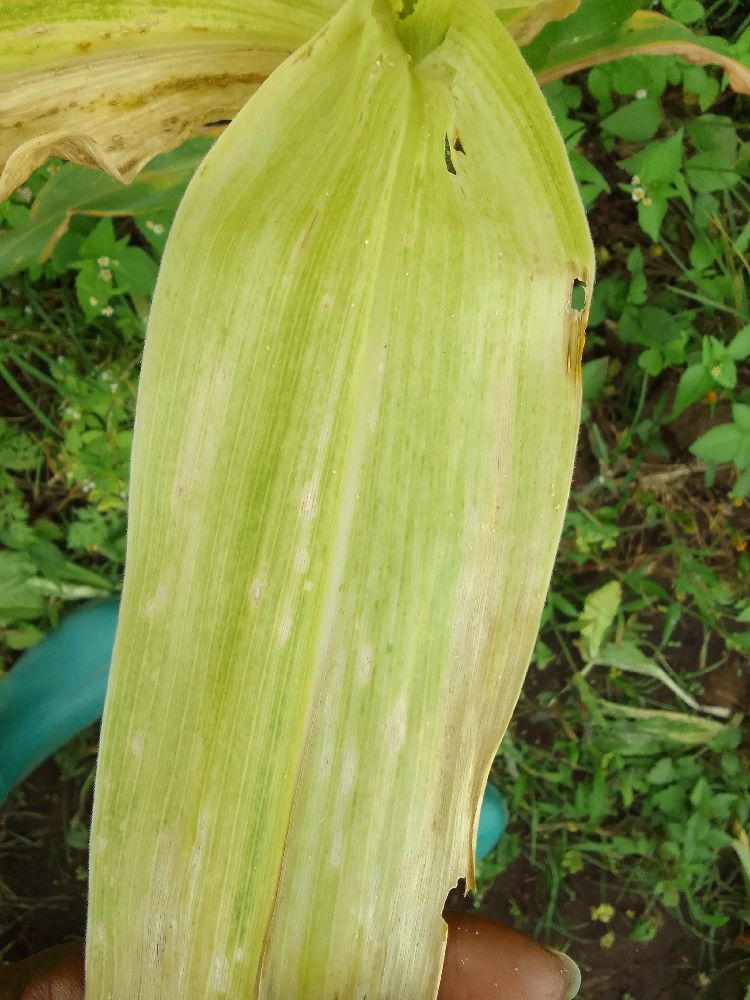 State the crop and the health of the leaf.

maize, maize lethal necrosis
